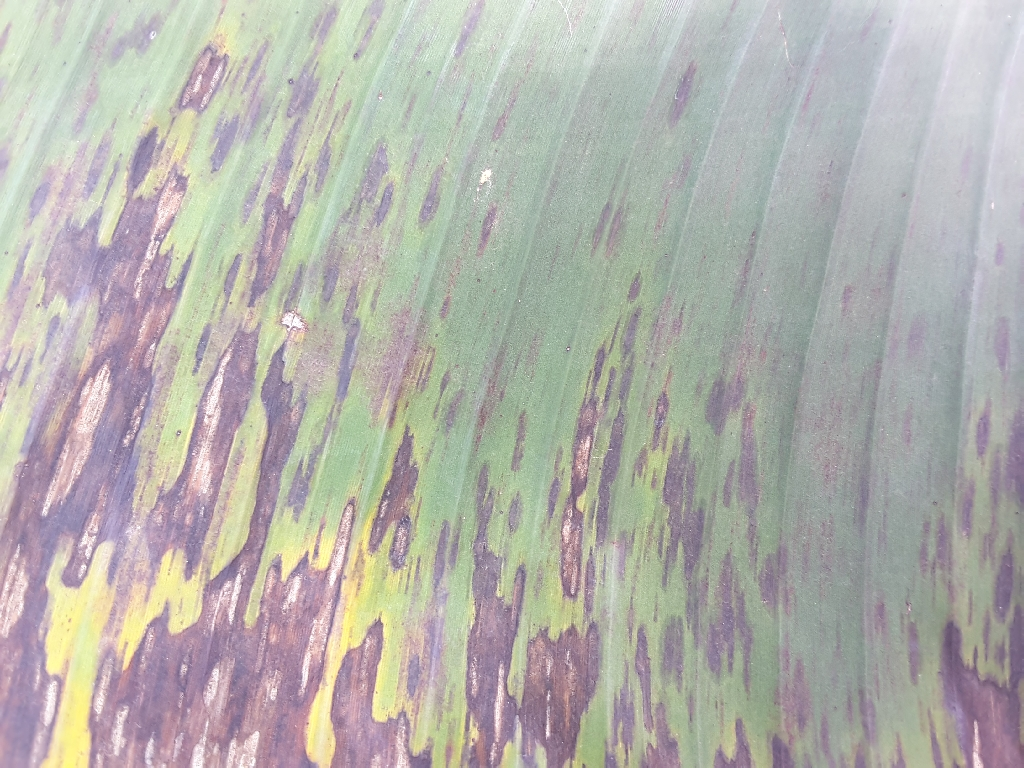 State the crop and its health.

banana, black sigatoka
